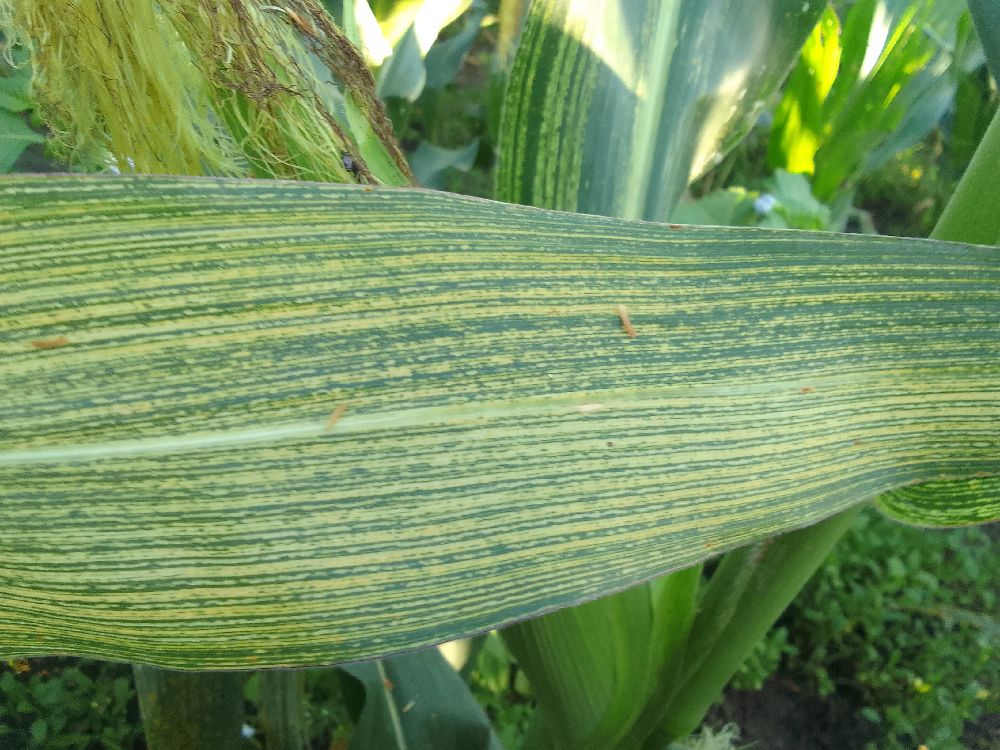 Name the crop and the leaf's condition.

maize, maize streak virus
